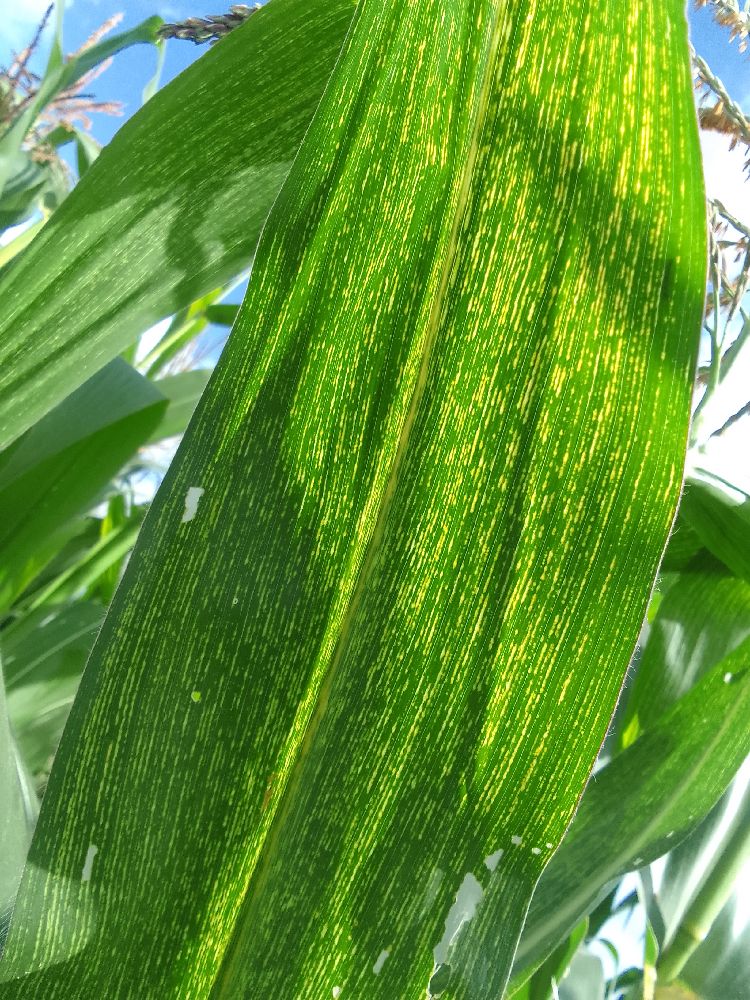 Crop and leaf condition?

maize, maize streak virus
